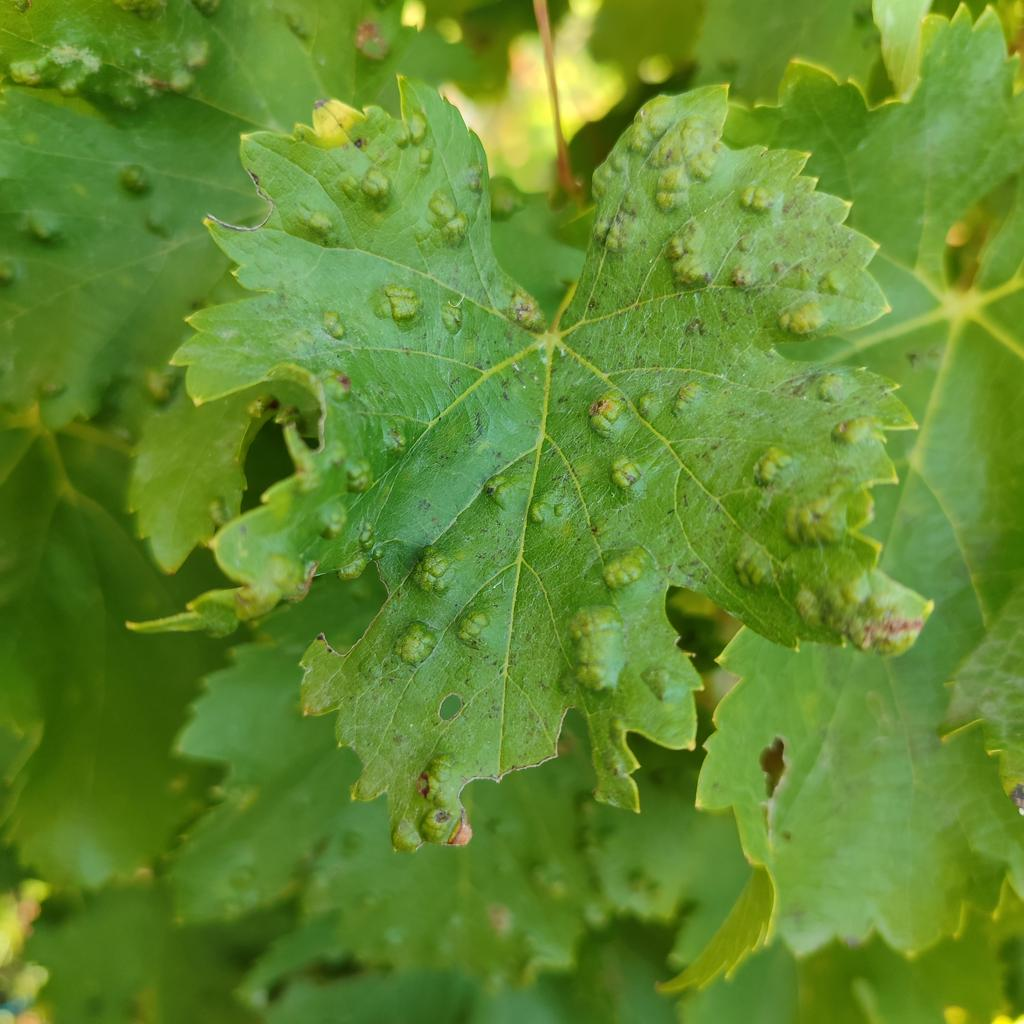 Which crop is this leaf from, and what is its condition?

grapevine, erineum mite
